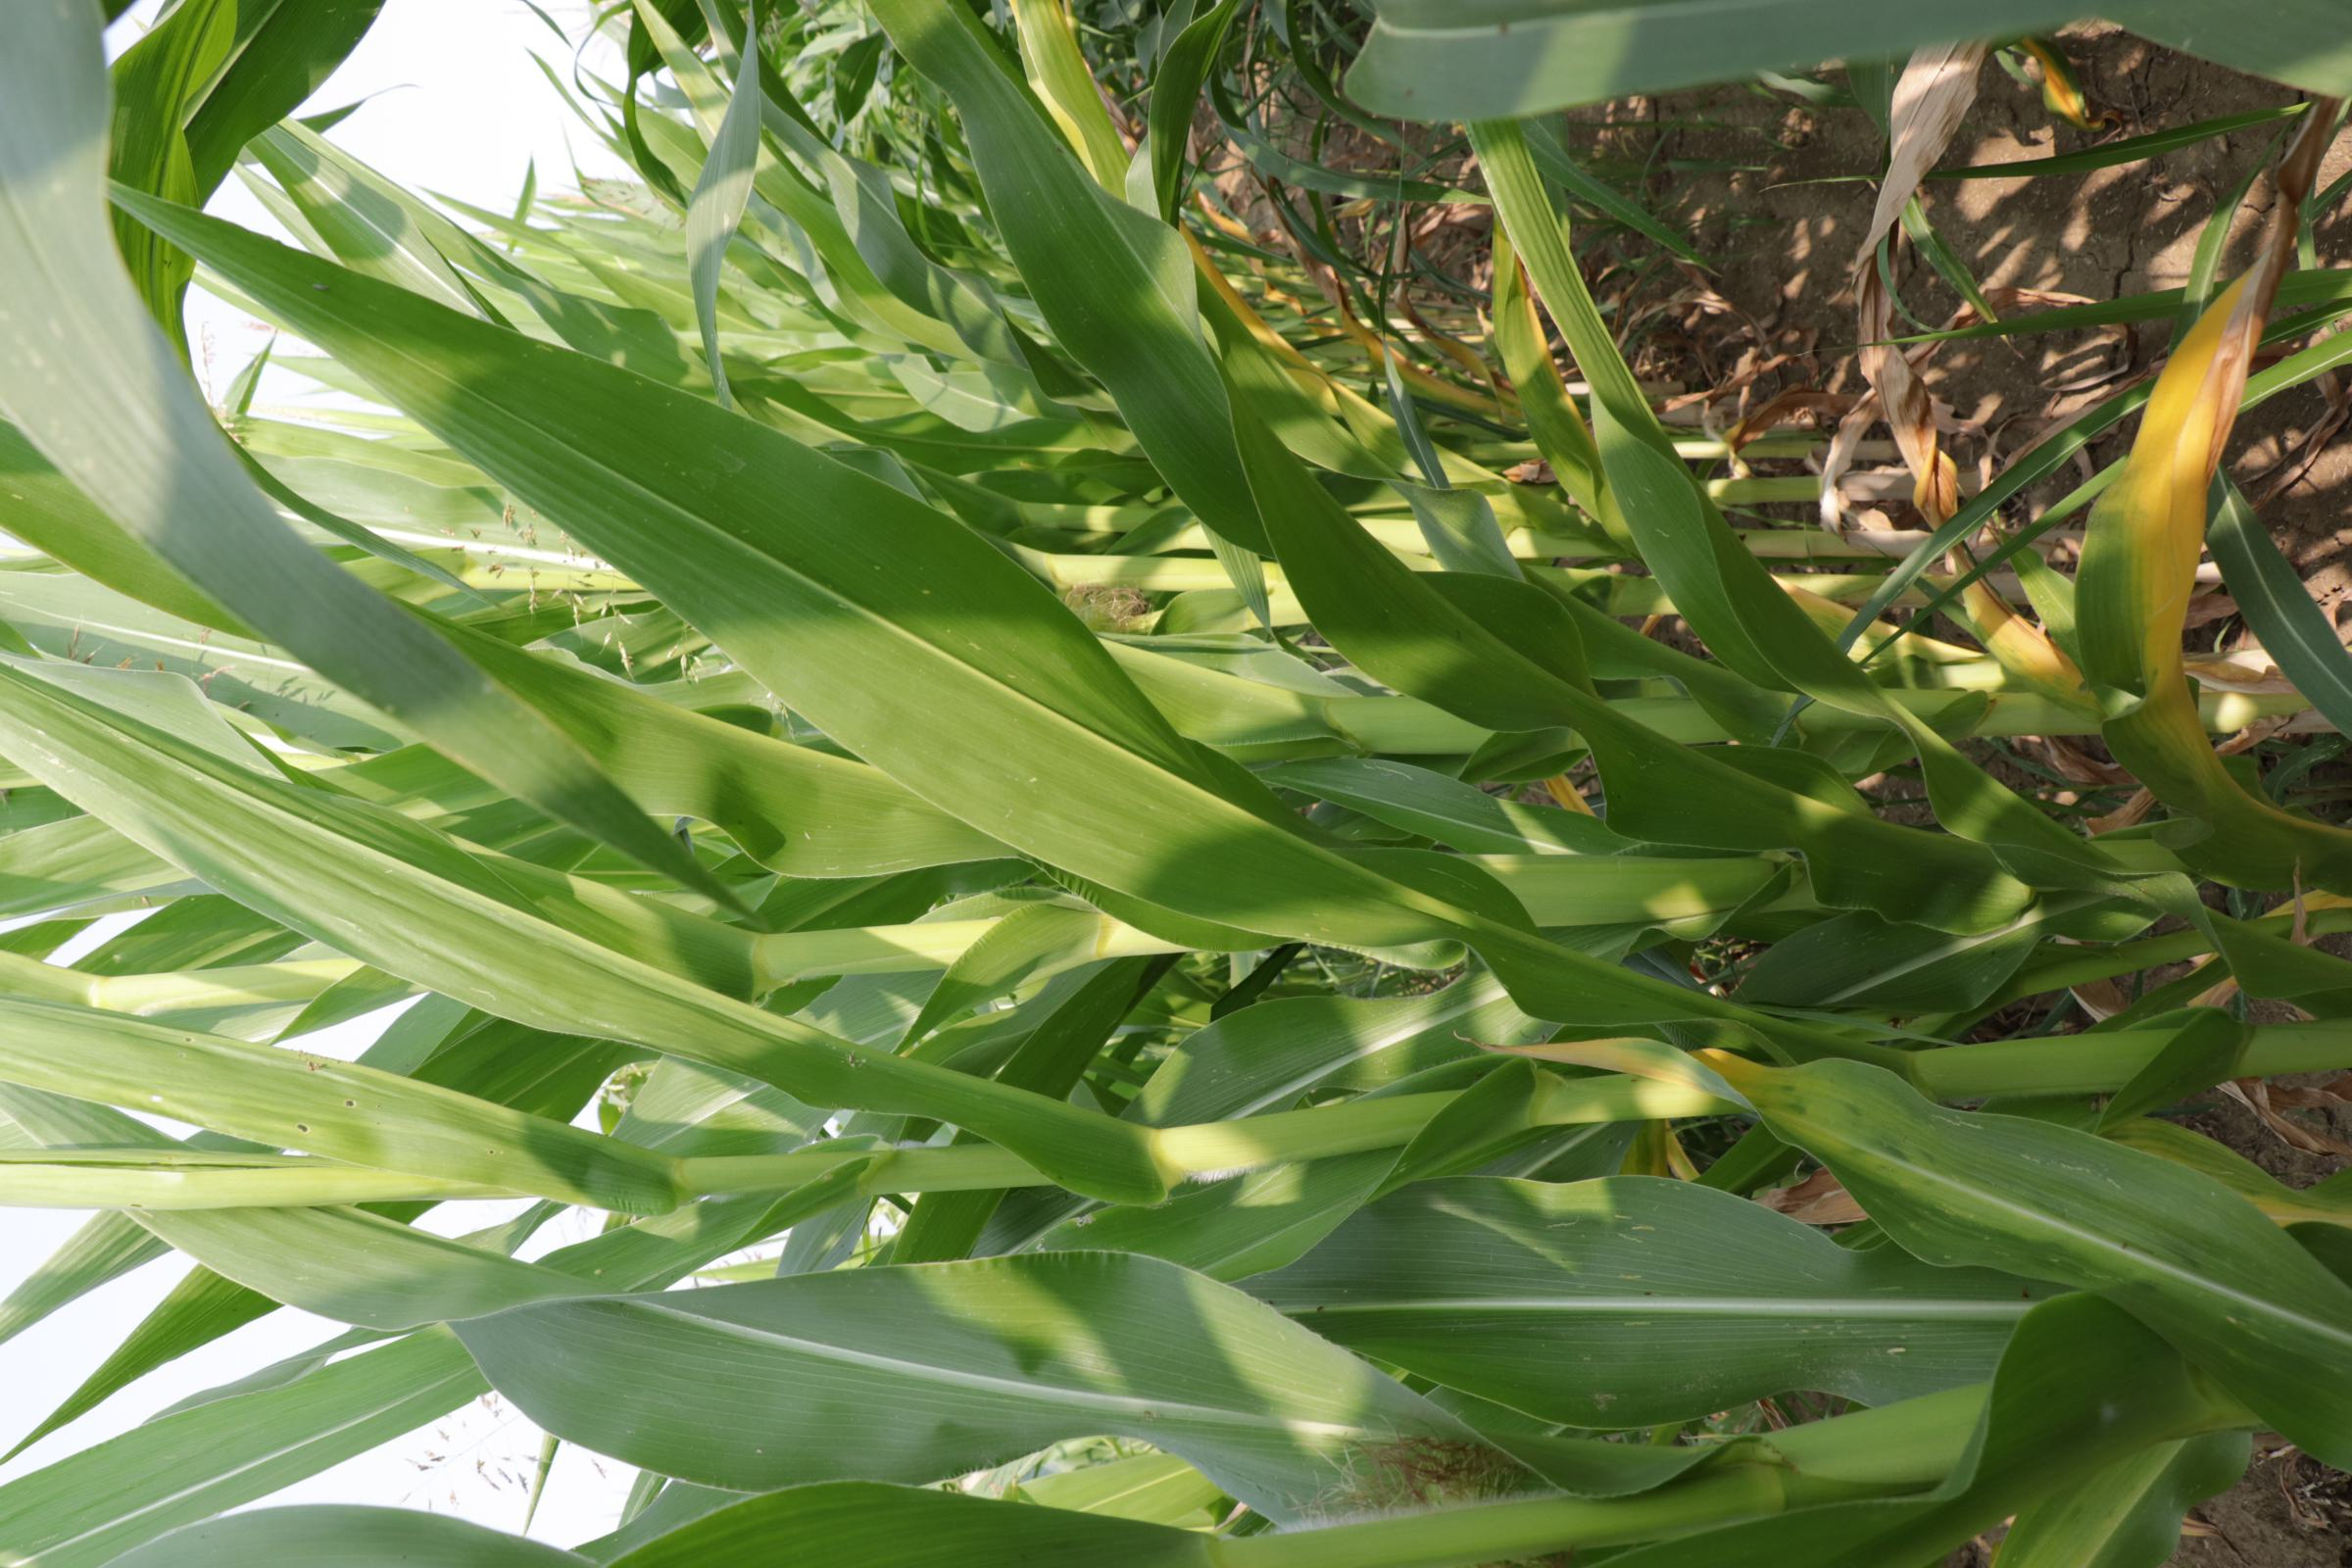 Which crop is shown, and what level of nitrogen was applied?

maize, reduced nitrogen fertilisation
